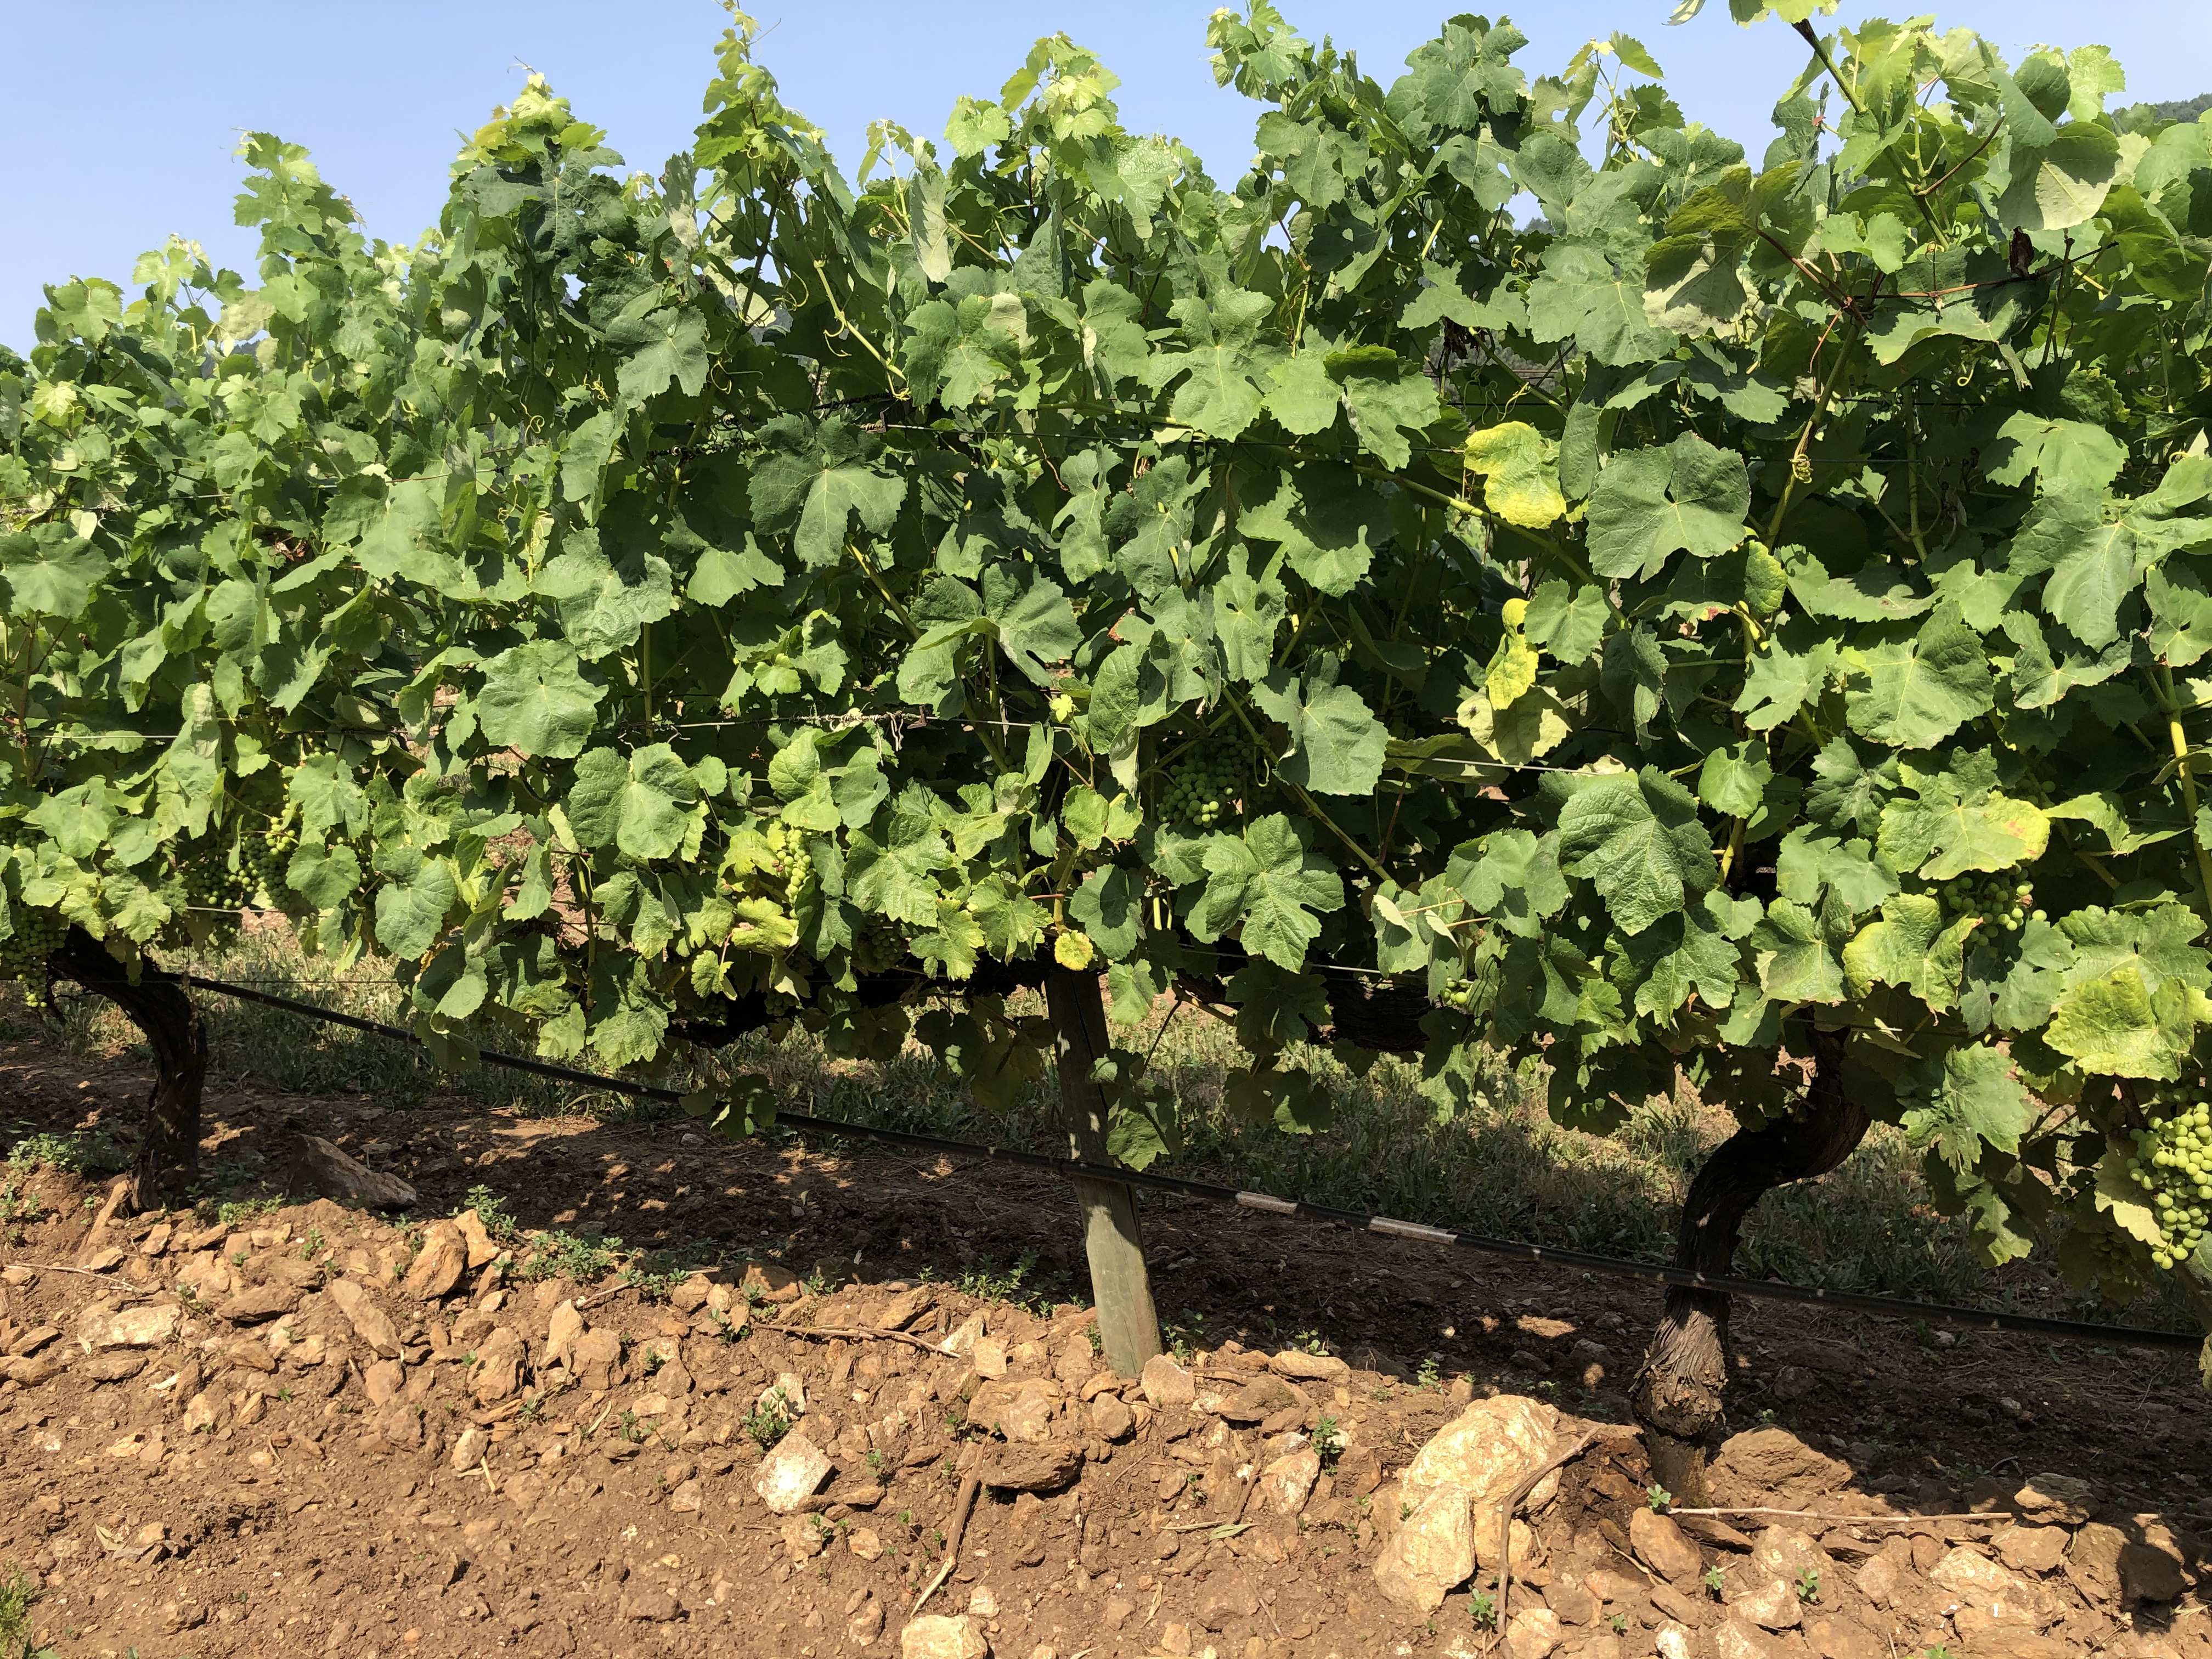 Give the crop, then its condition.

grapevine, not affected by esca disease
